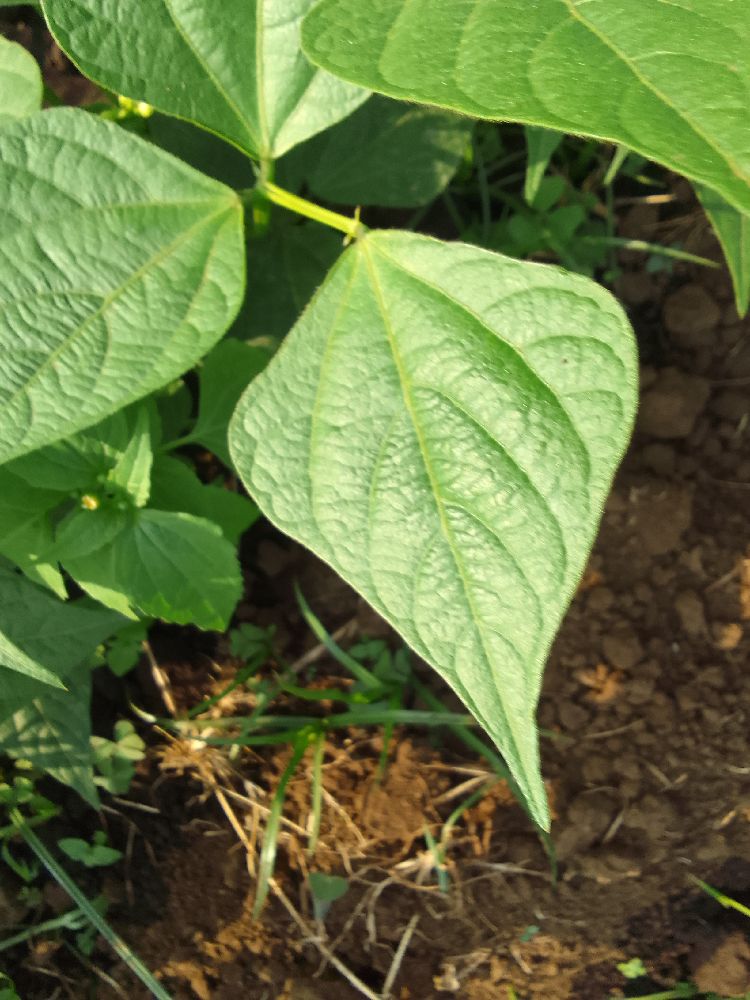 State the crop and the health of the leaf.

common bean, healthy
